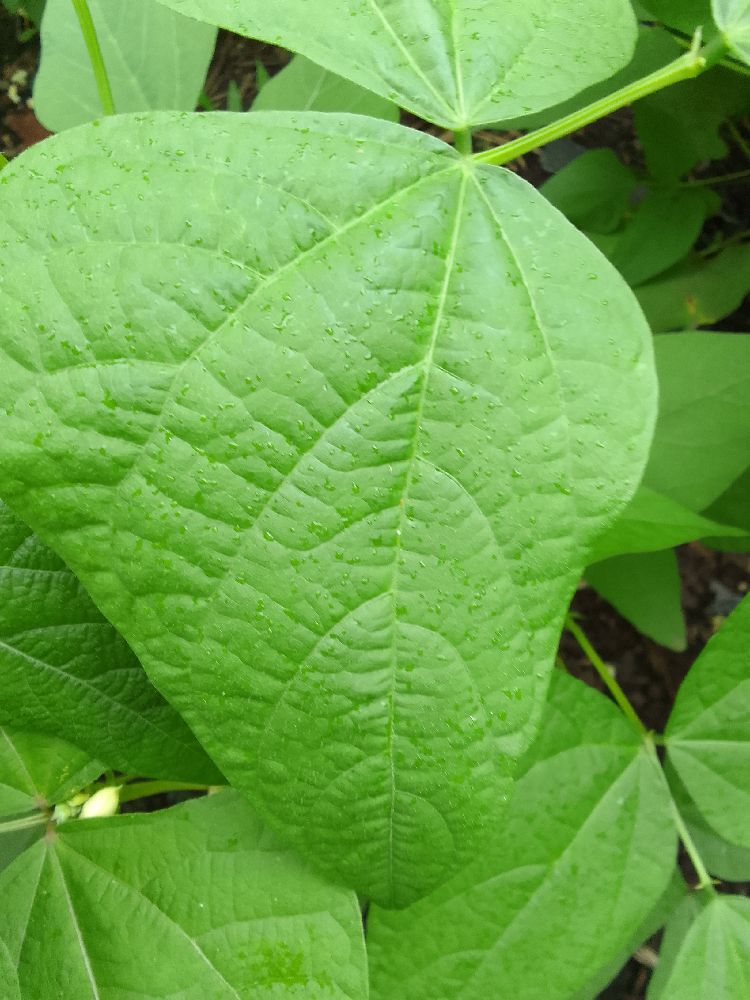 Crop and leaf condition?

common bean, healthy
